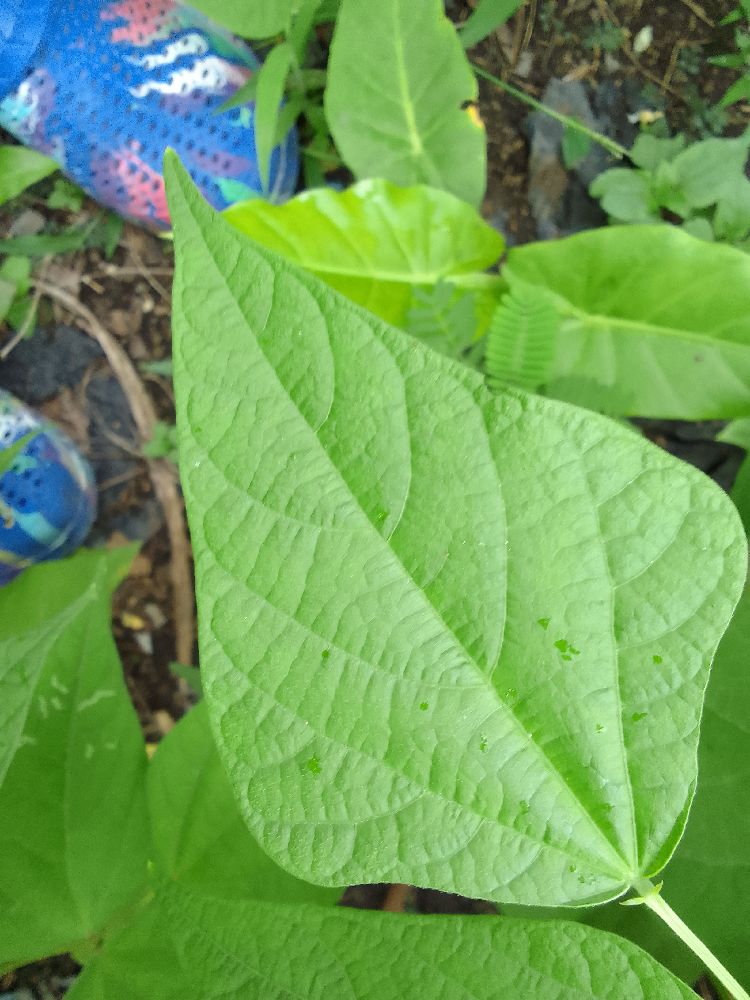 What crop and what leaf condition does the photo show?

common bean, healthy
